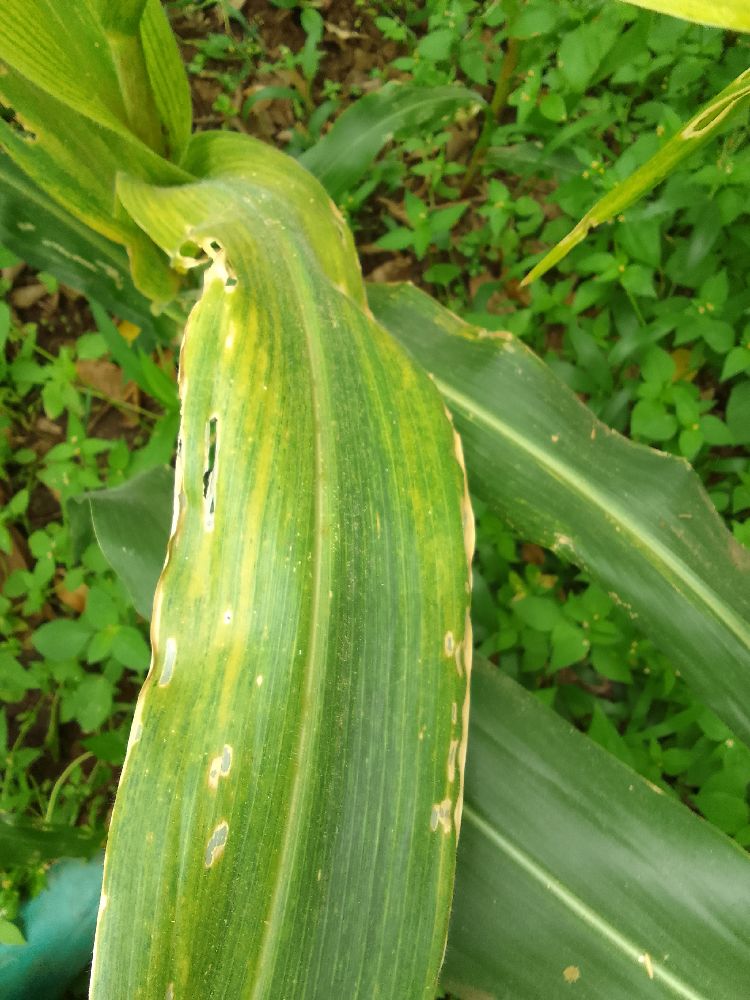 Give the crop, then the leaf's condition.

maize, maize lethal necrosis
